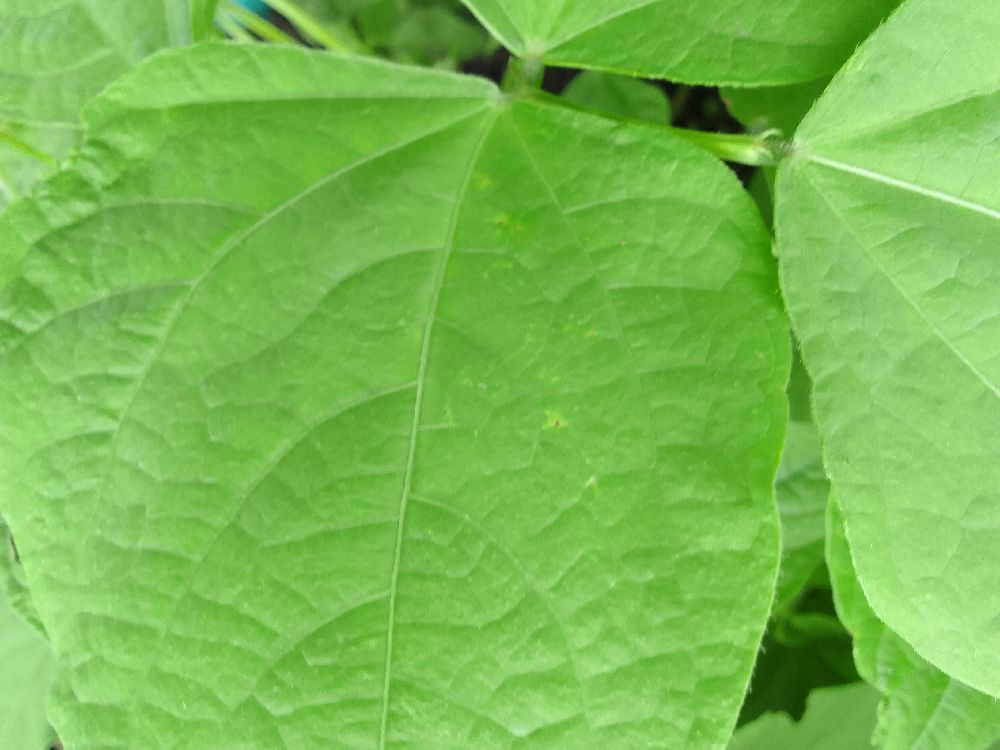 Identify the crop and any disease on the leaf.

common bean, healthy
